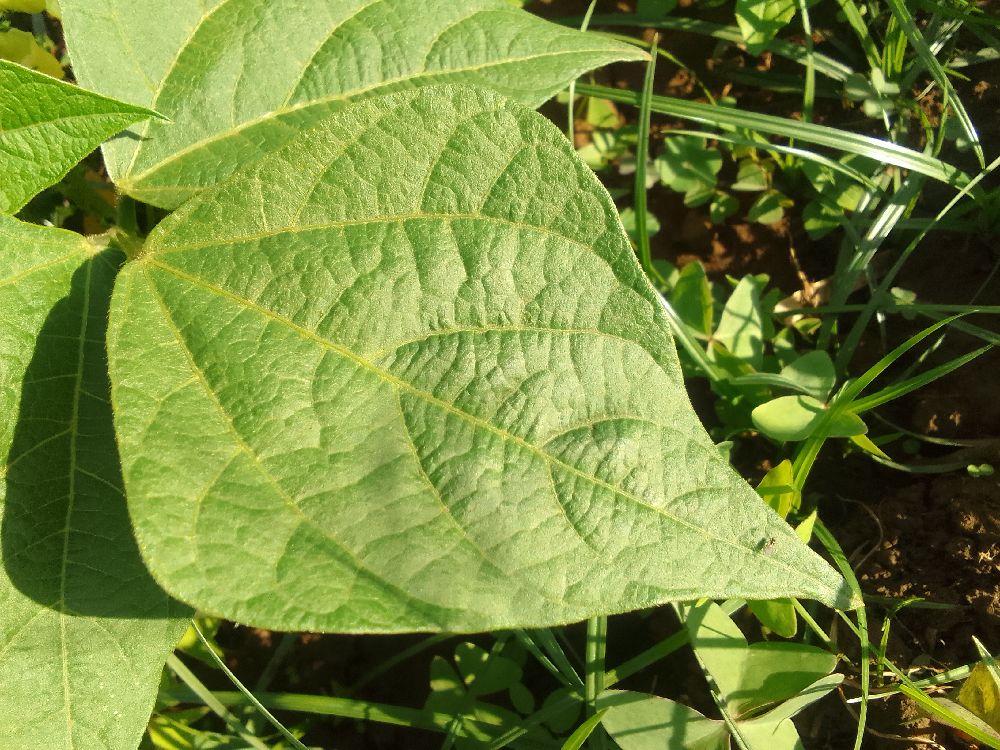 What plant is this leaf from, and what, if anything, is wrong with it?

common bean, healthy
